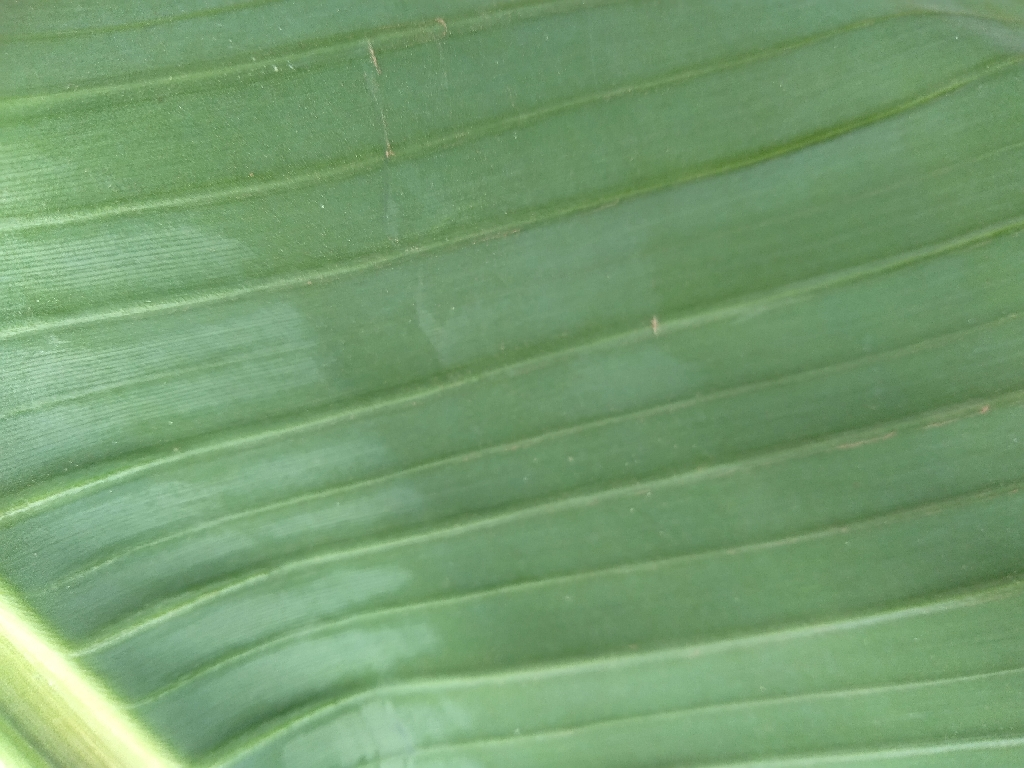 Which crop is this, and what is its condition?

banana, healthy
